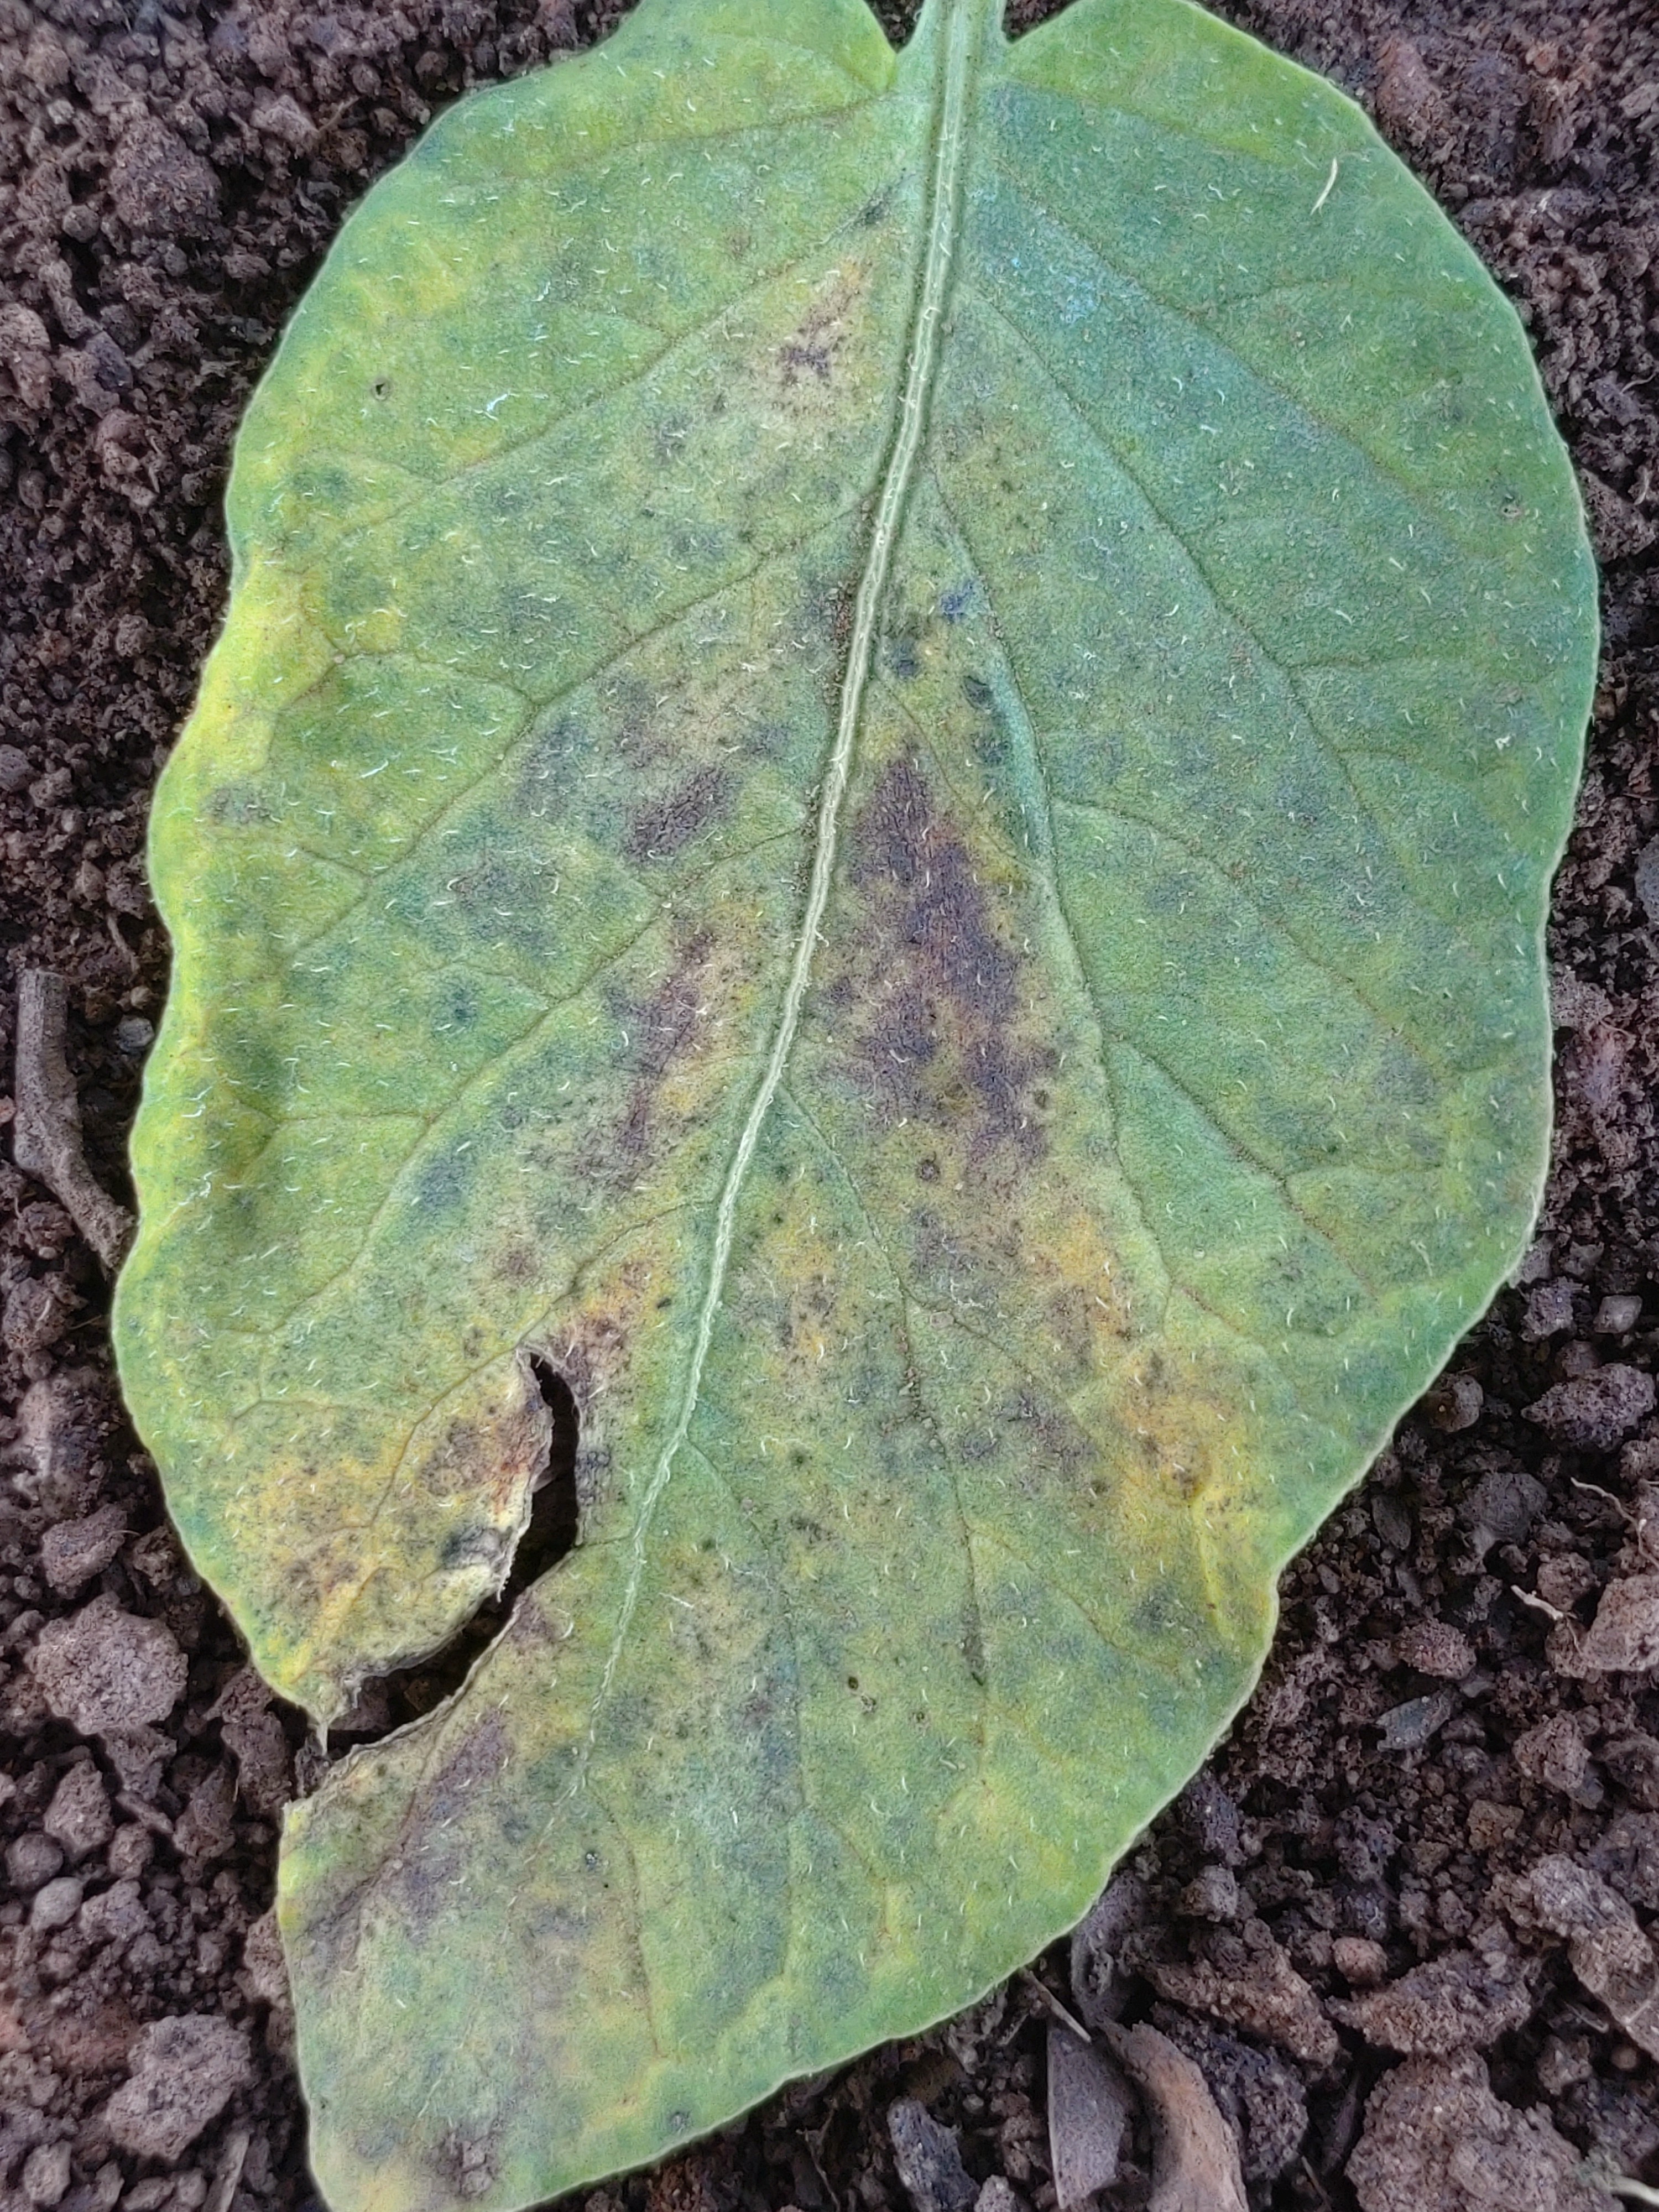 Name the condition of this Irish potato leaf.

late blight
